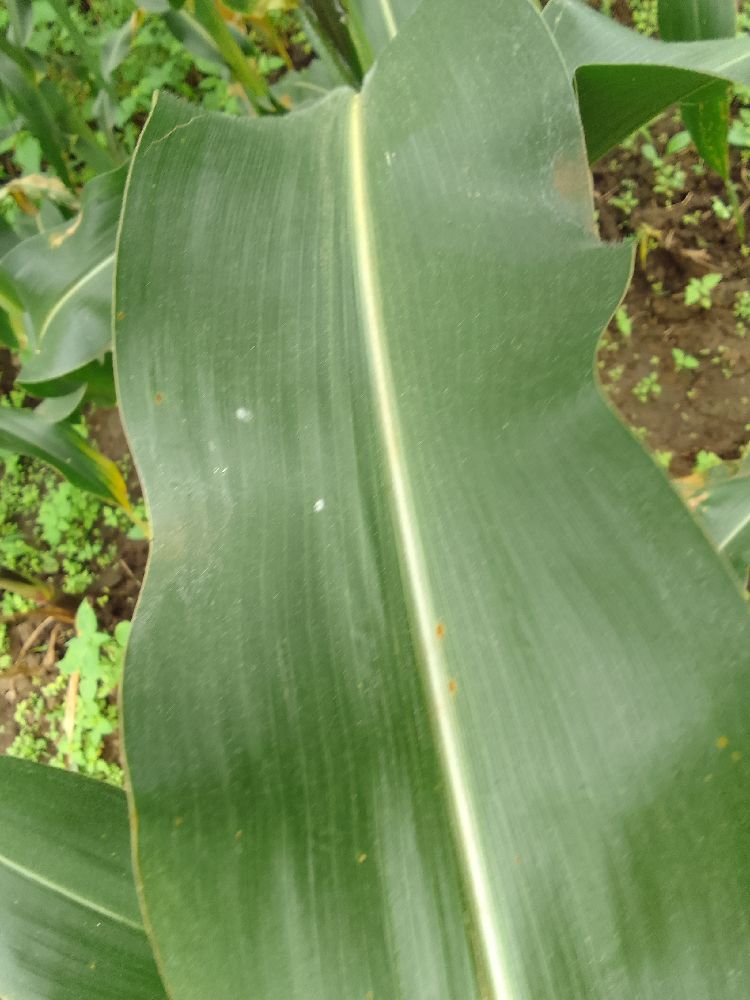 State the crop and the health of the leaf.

maize, healthy
